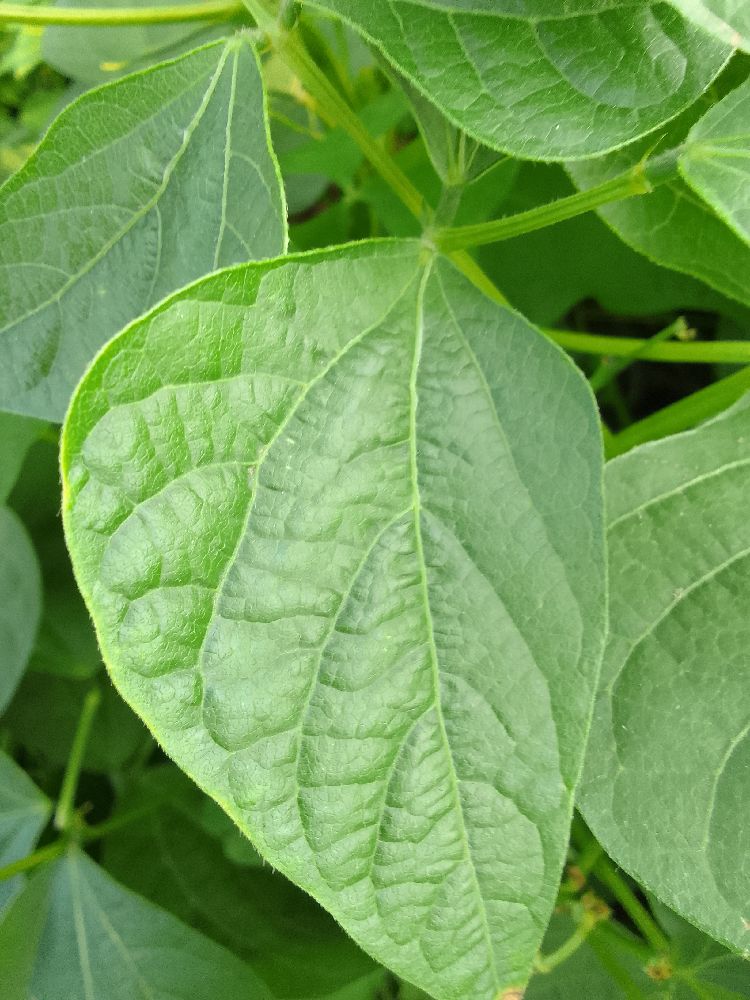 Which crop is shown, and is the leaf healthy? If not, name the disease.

common bean, healthy
